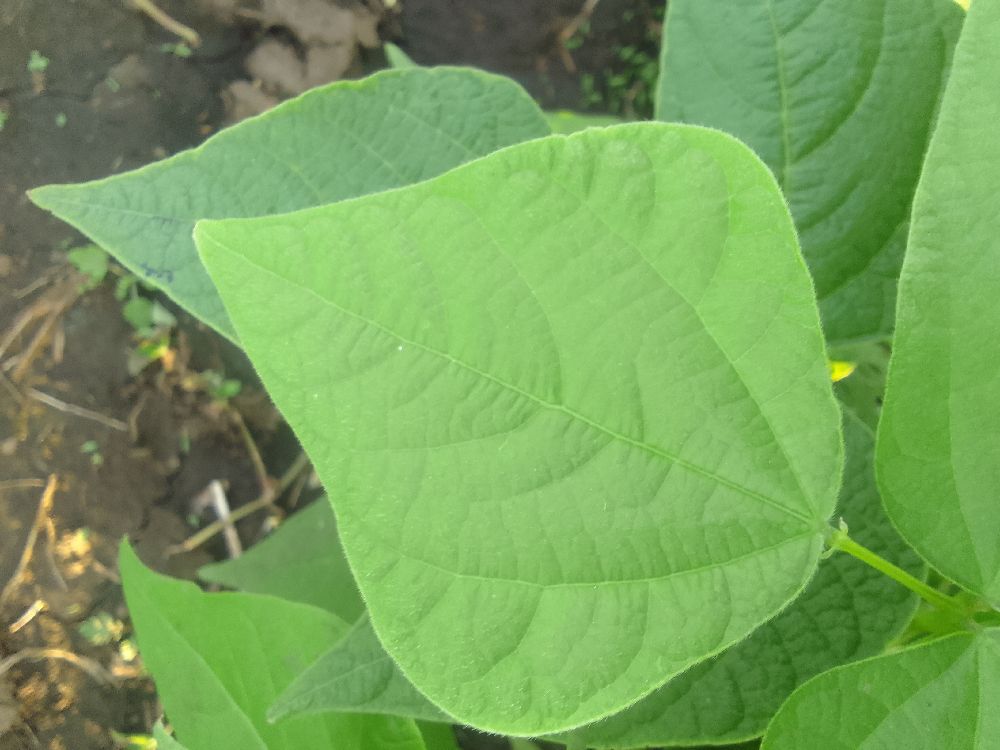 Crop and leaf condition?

common bean, healthy
